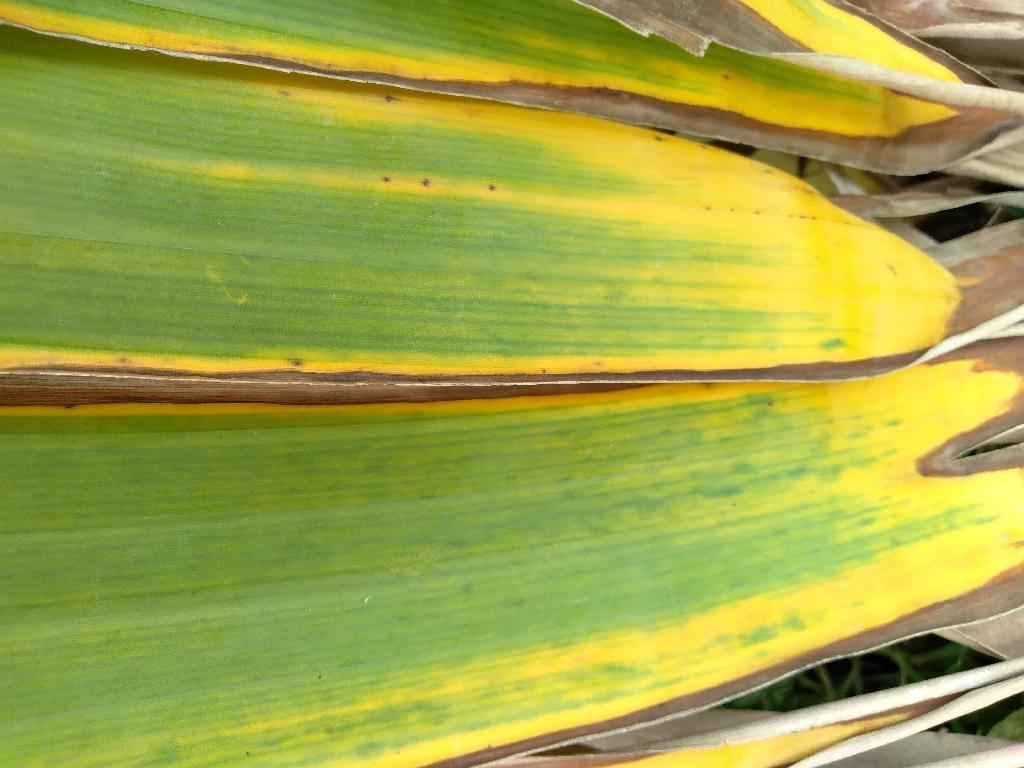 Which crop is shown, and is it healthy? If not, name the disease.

banana, fusarium wilt race 1
